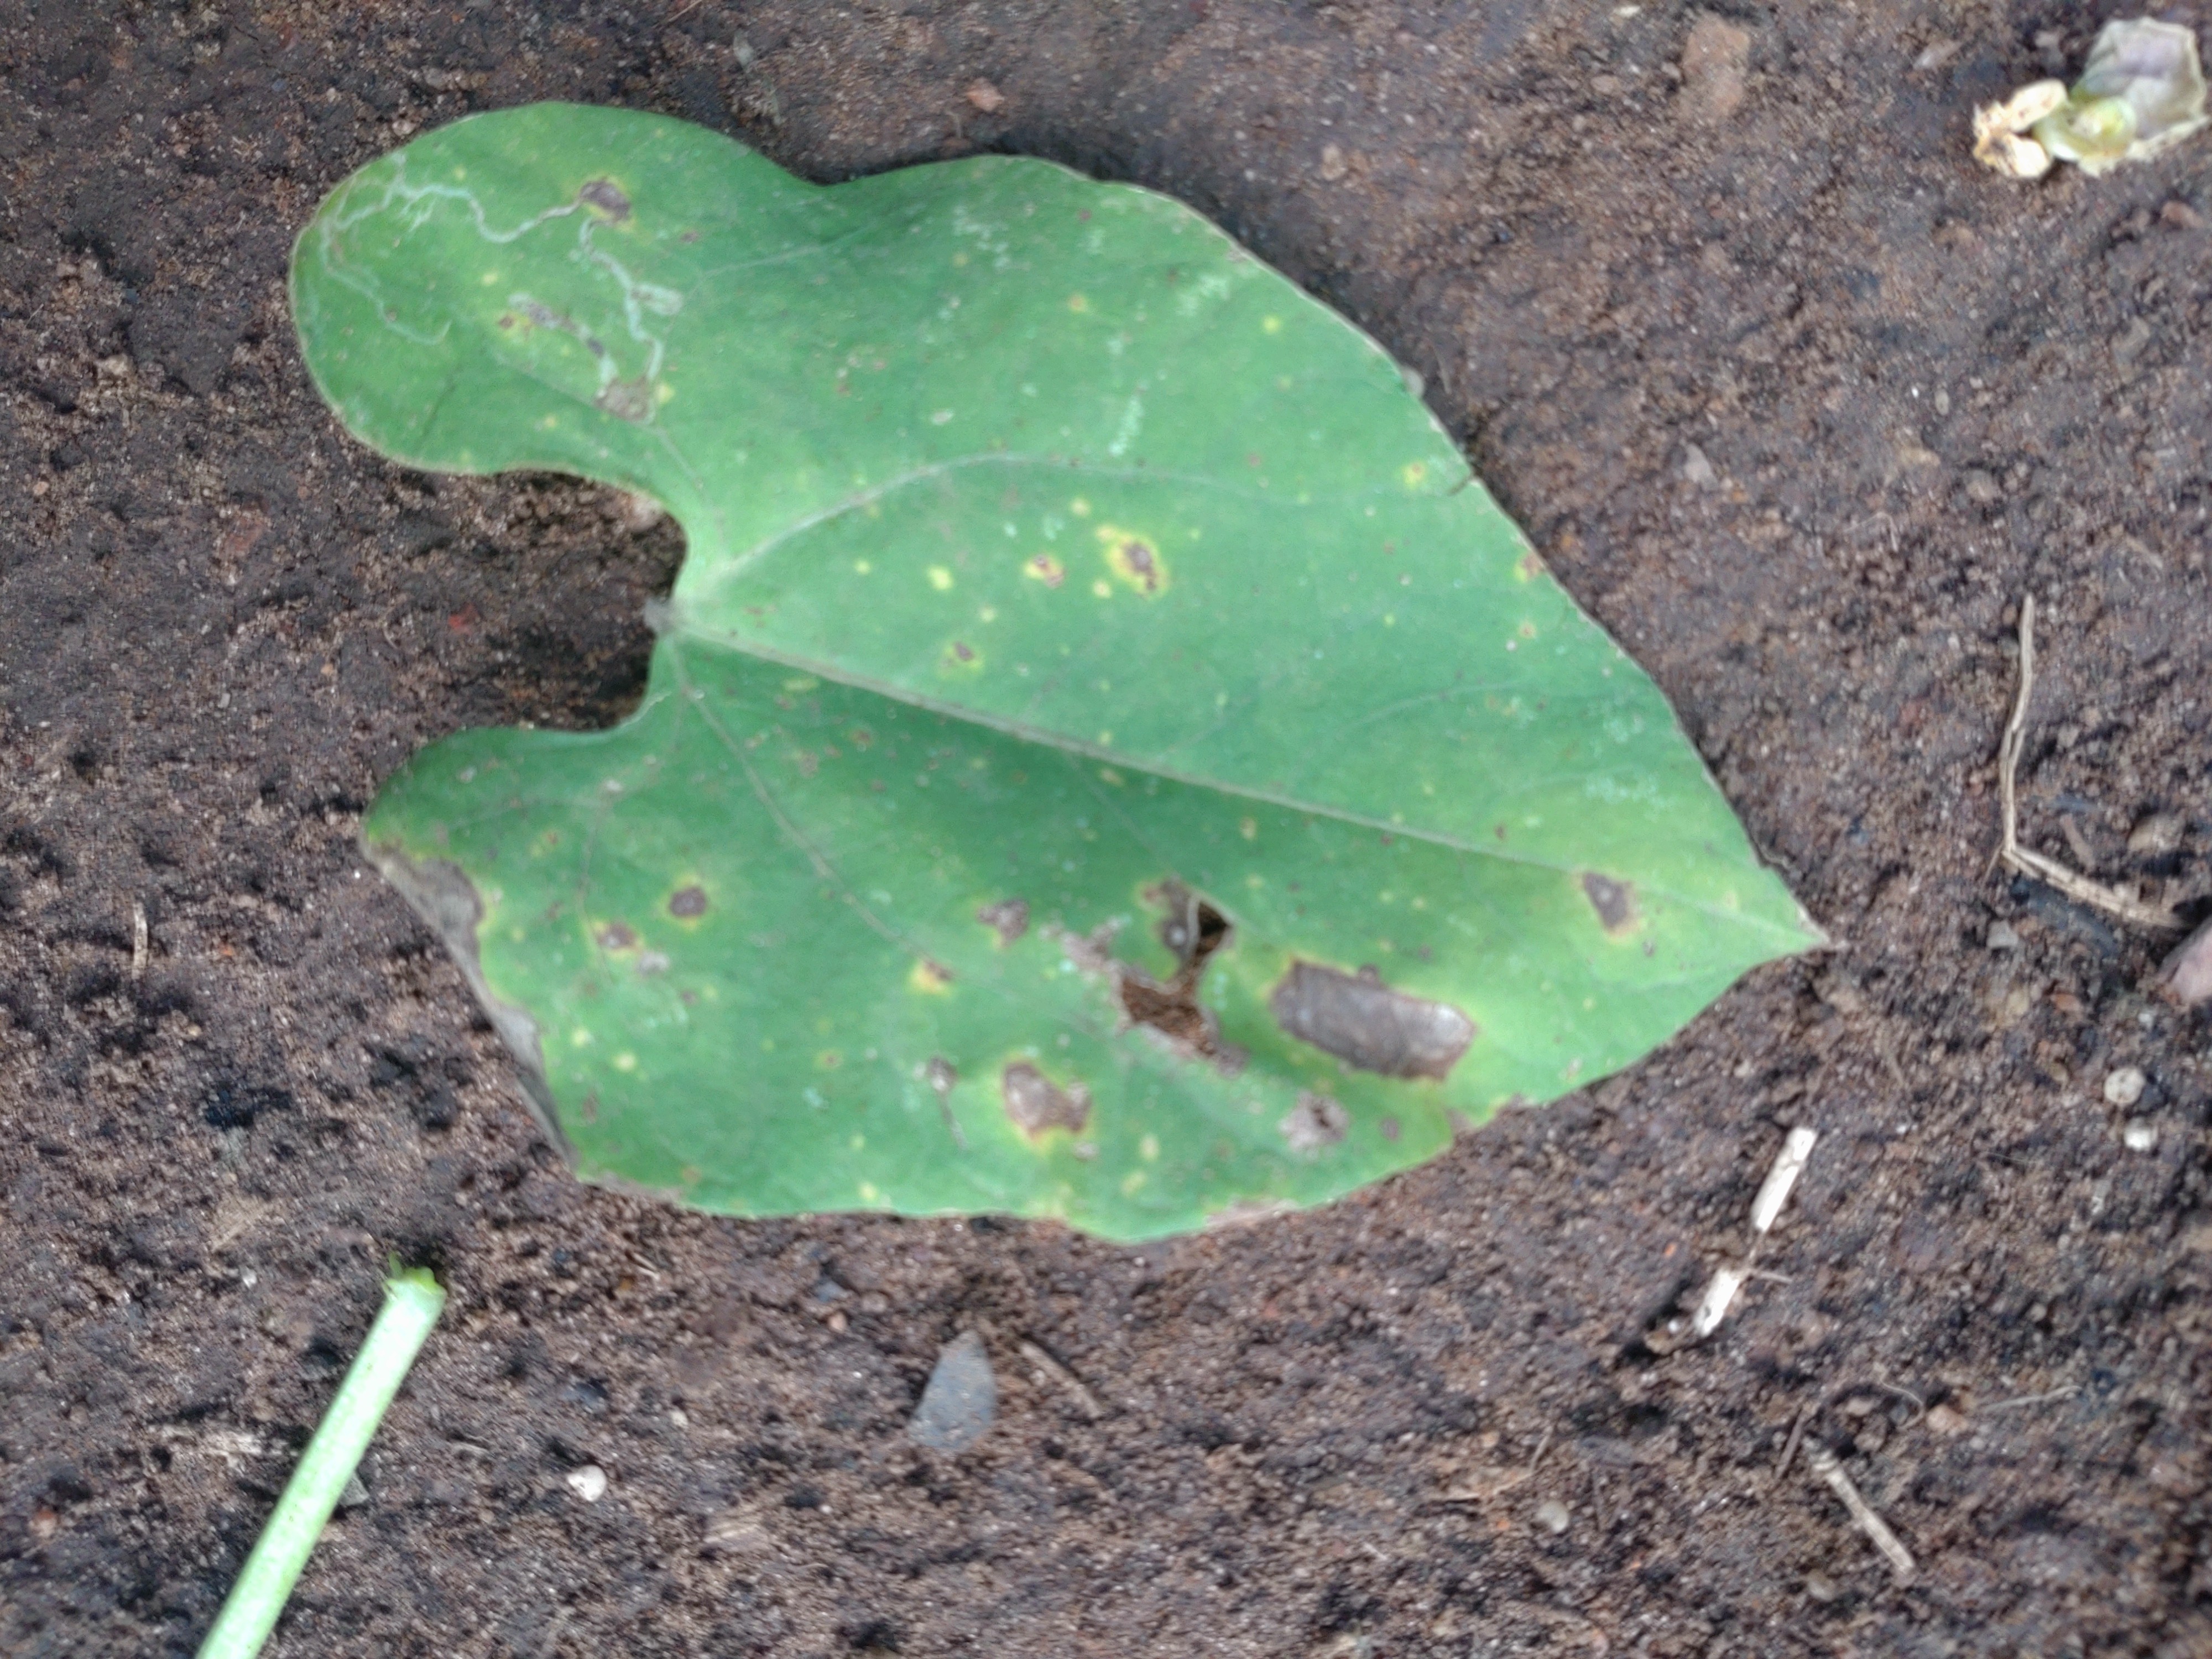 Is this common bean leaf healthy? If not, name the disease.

rust
